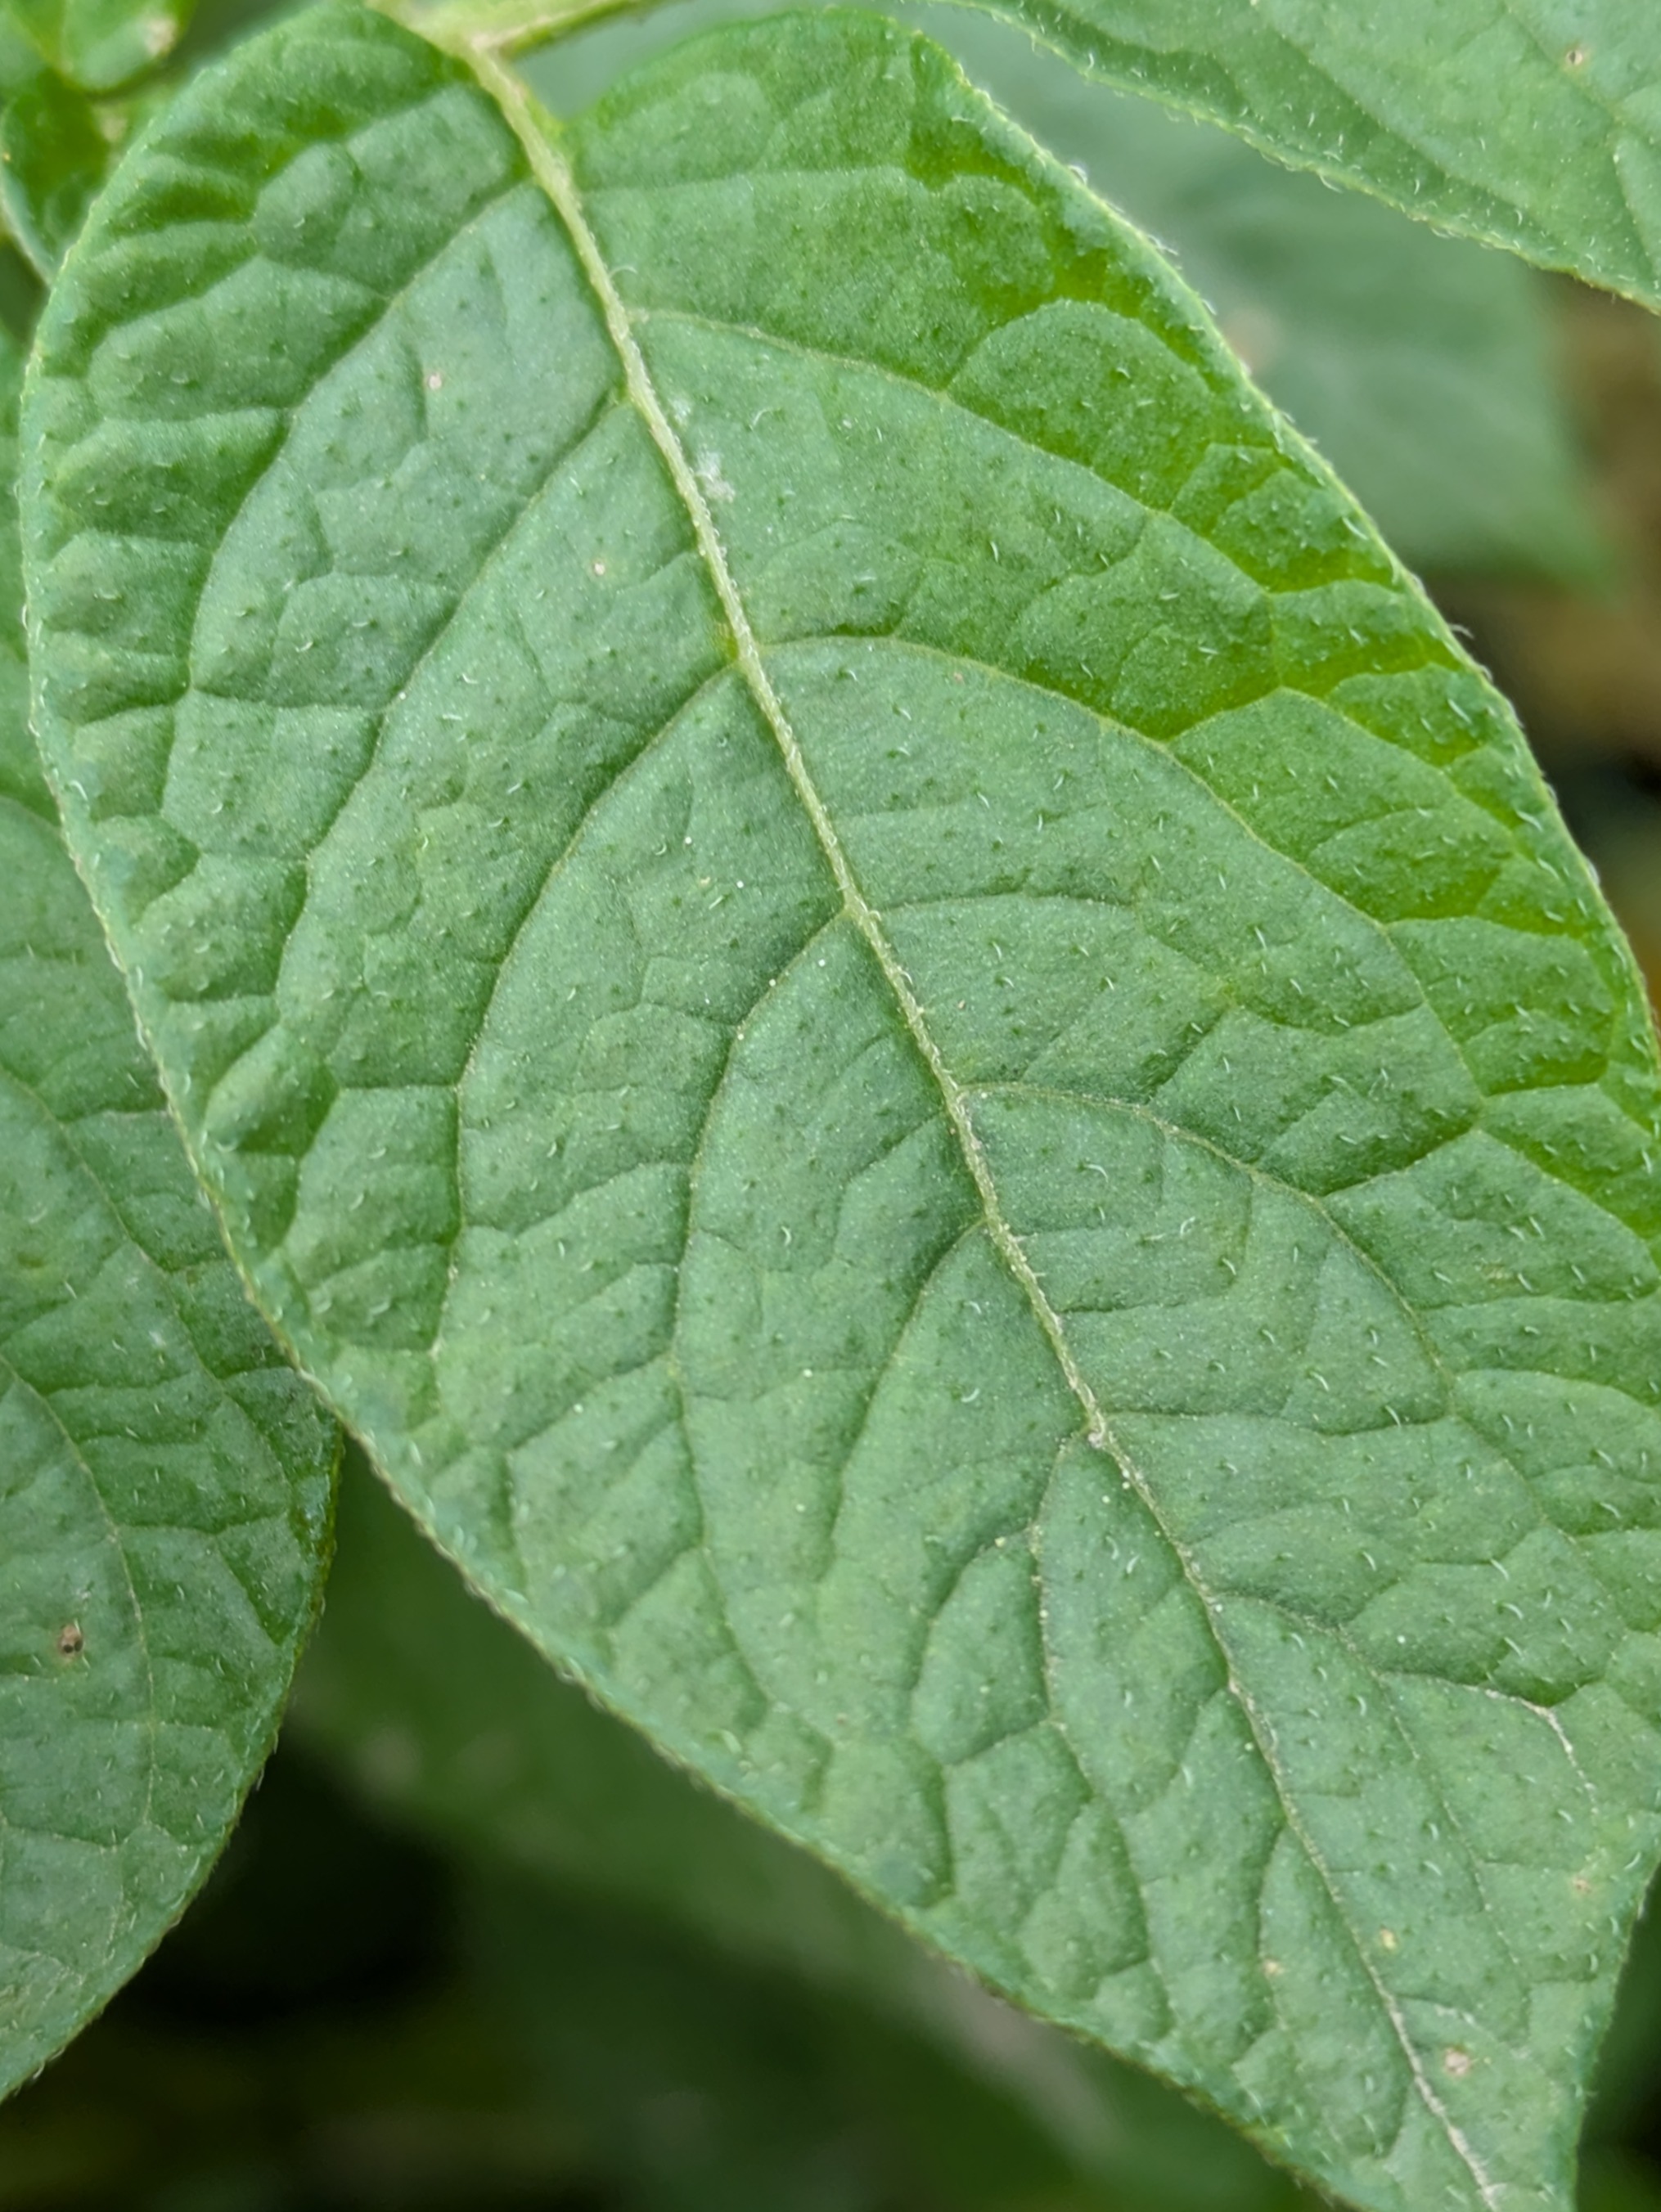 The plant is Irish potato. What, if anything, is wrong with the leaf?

healthy
